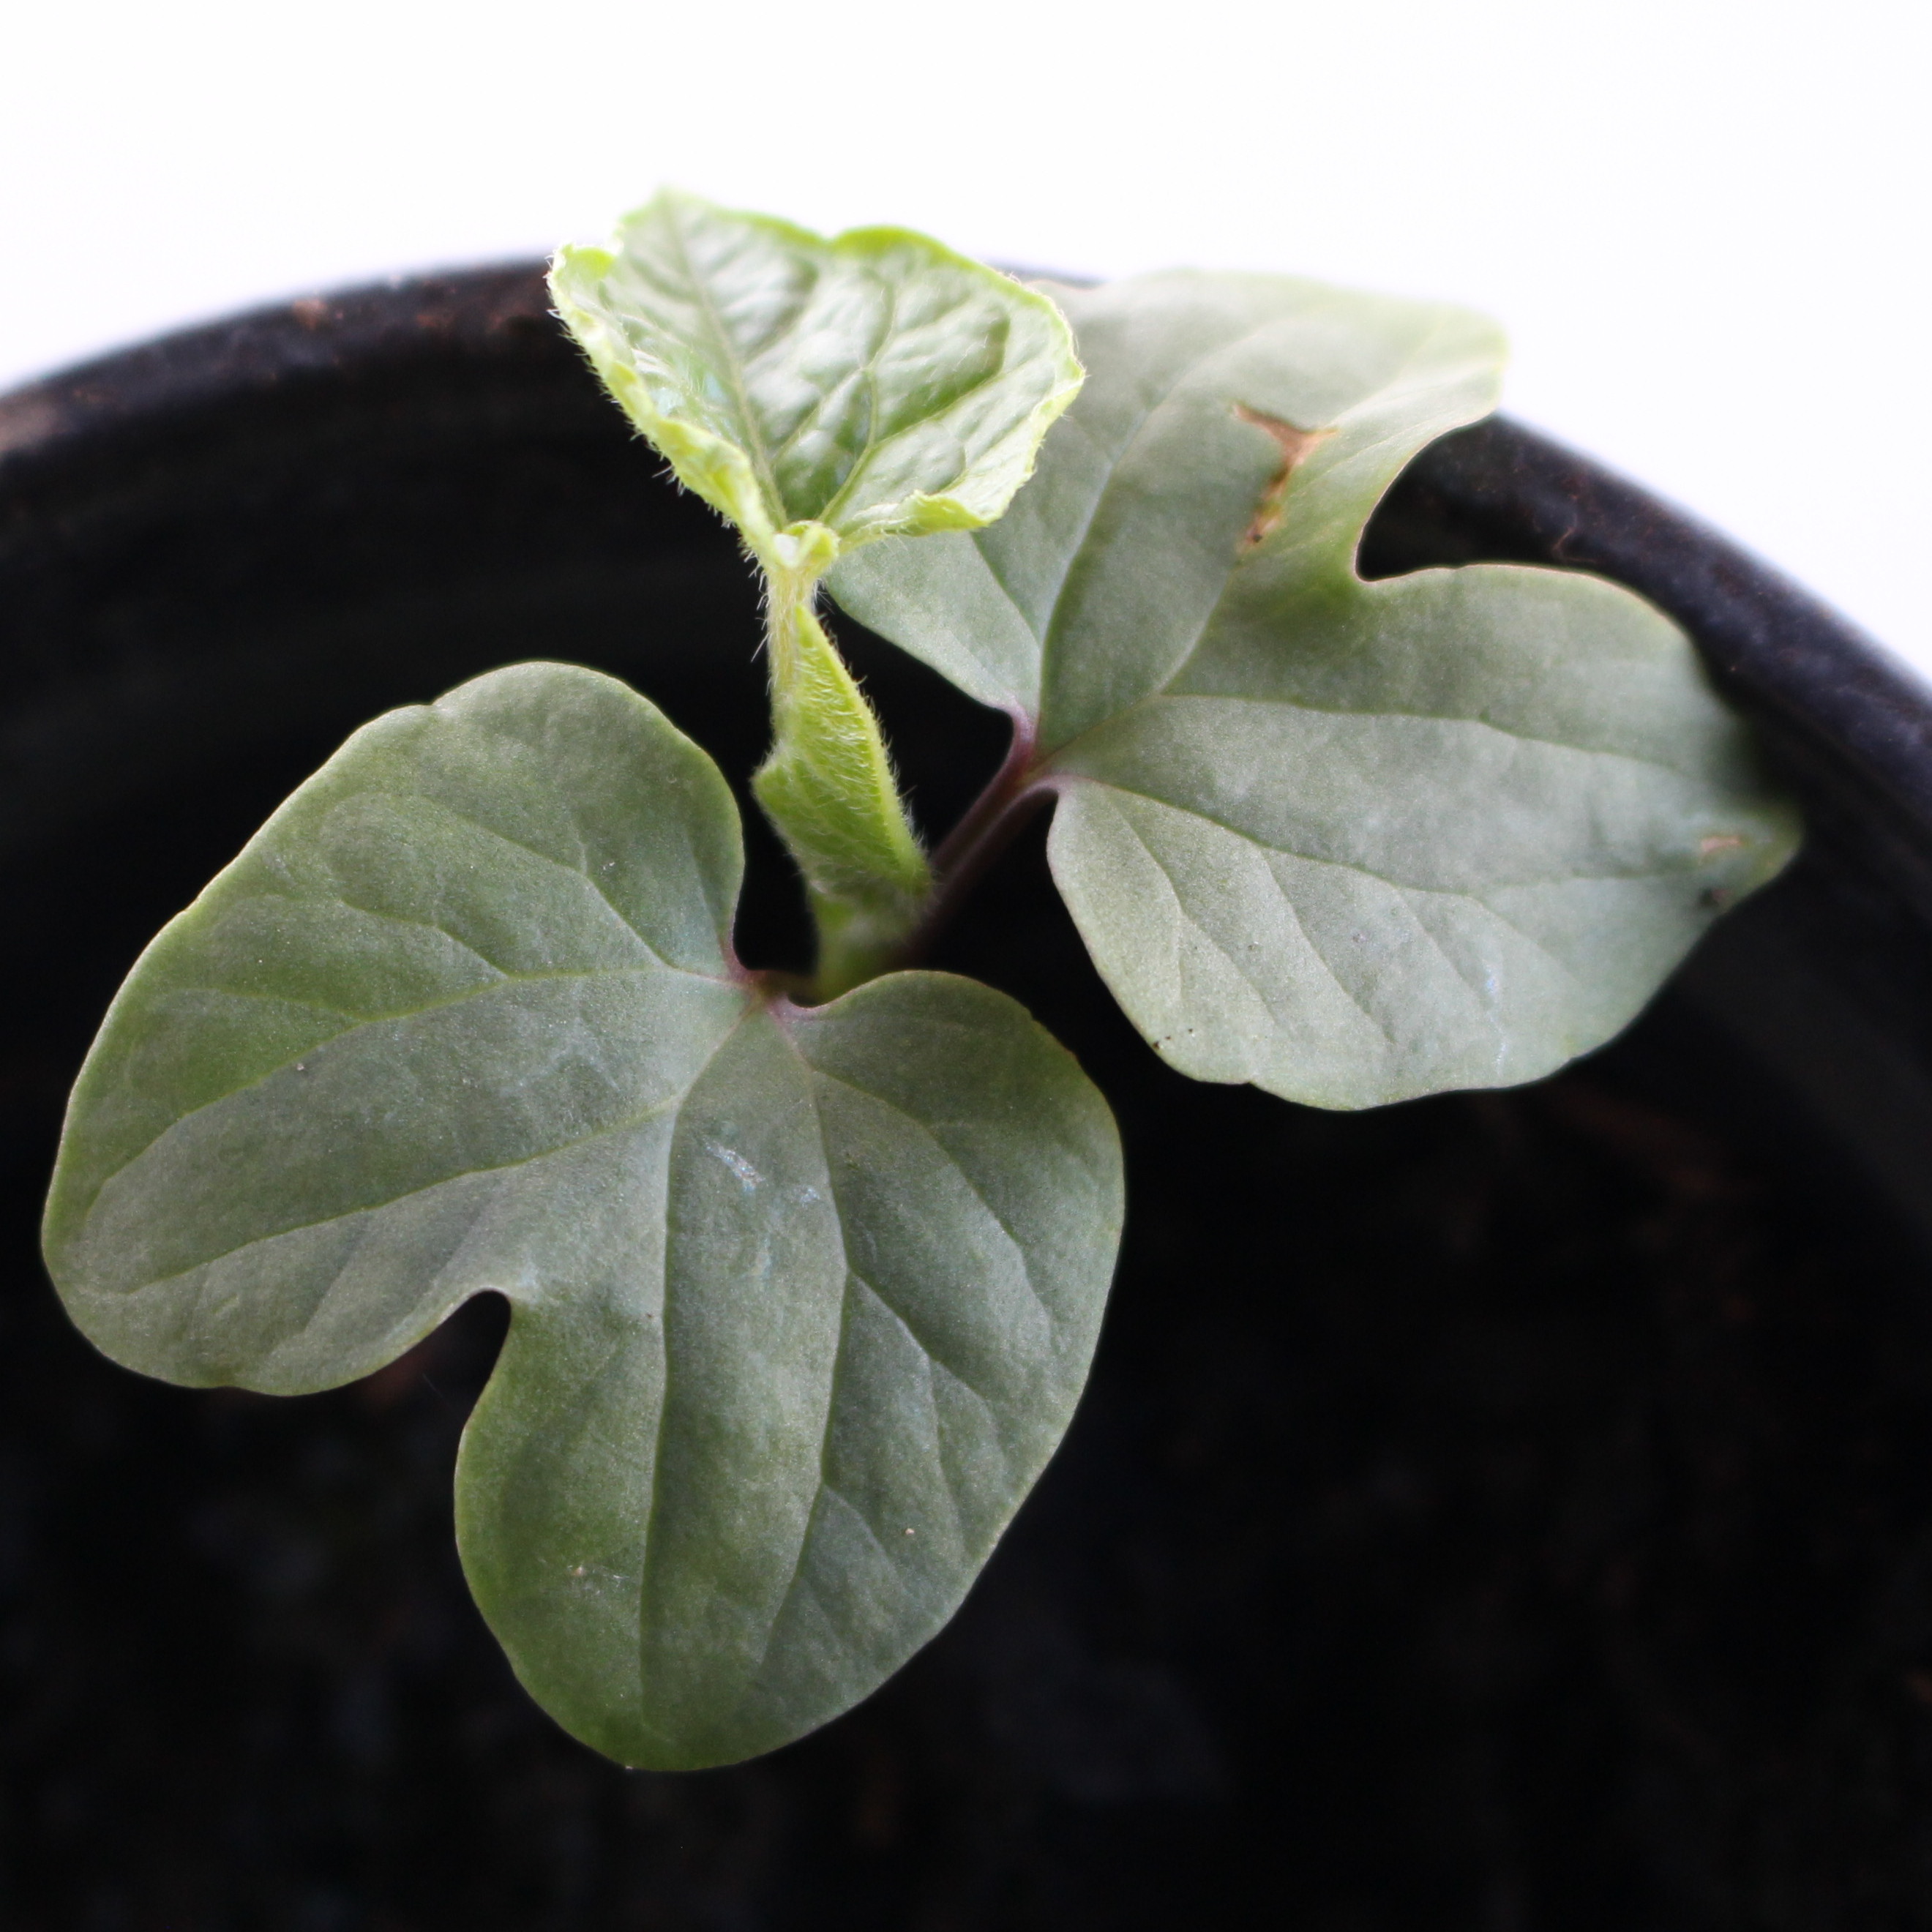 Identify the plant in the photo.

Convolvulus arvensis
